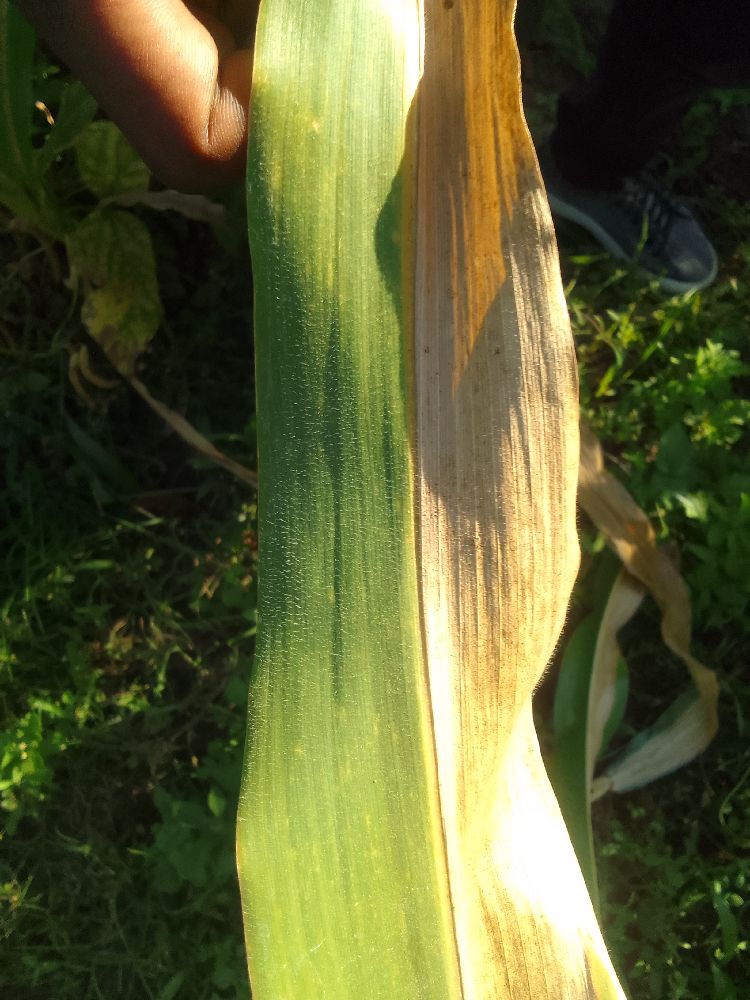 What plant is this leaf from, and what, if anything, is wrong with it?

maize, maize lethal necrosis
